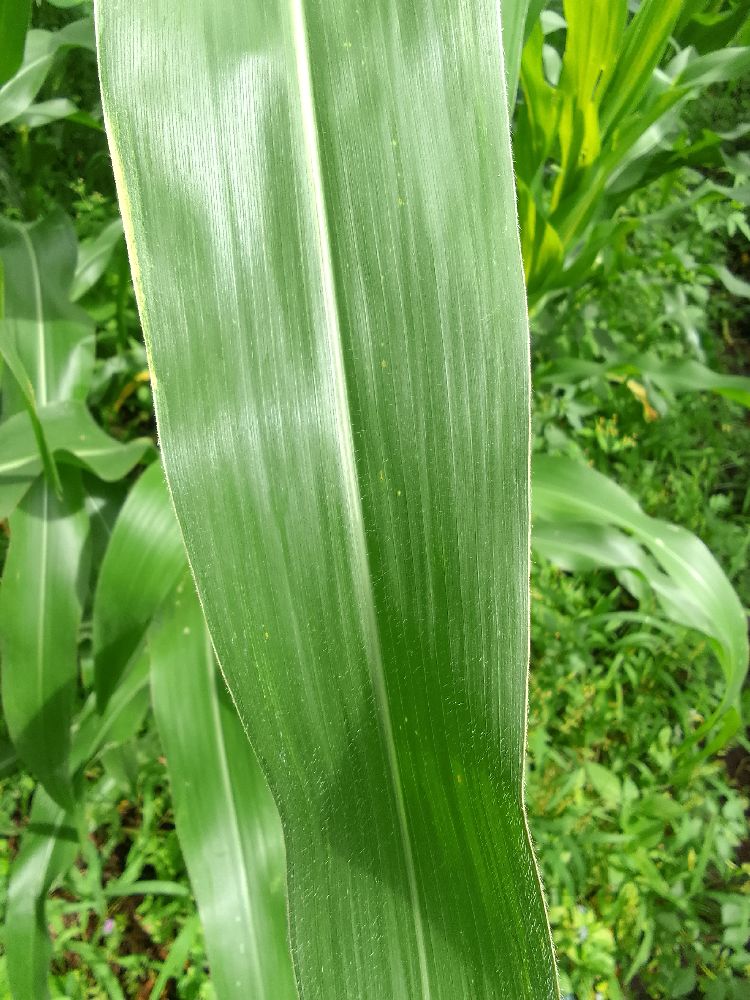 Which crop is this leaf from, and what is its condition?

maize, healthy
